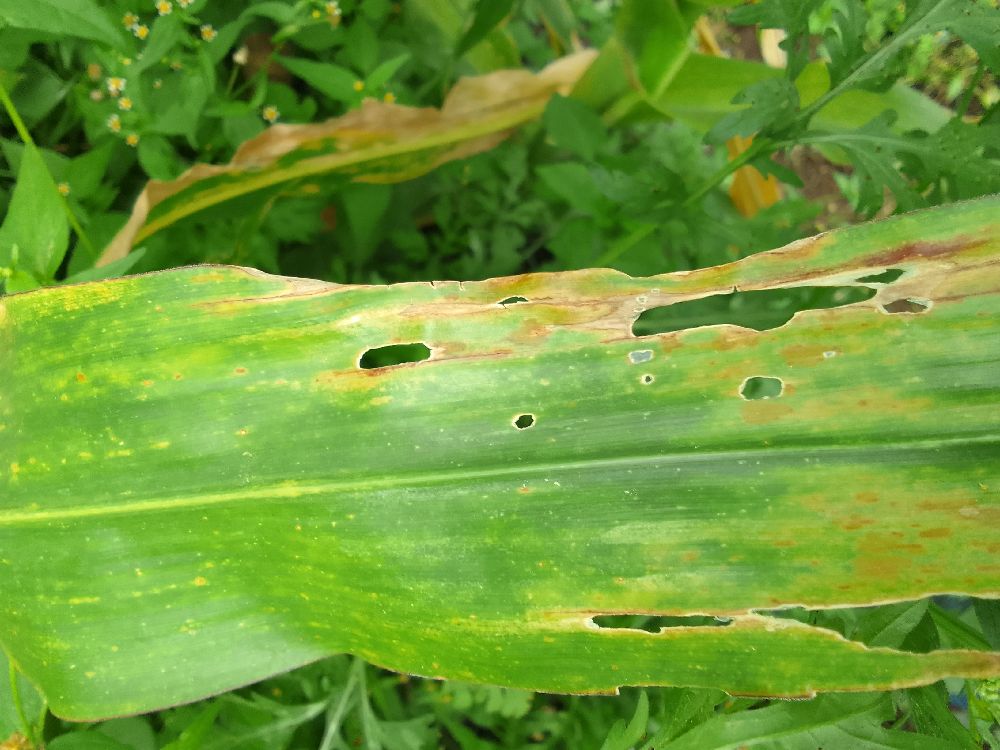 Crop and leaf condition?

maize, maize lethal necrosis
